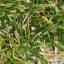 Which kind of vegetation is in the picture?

grass
